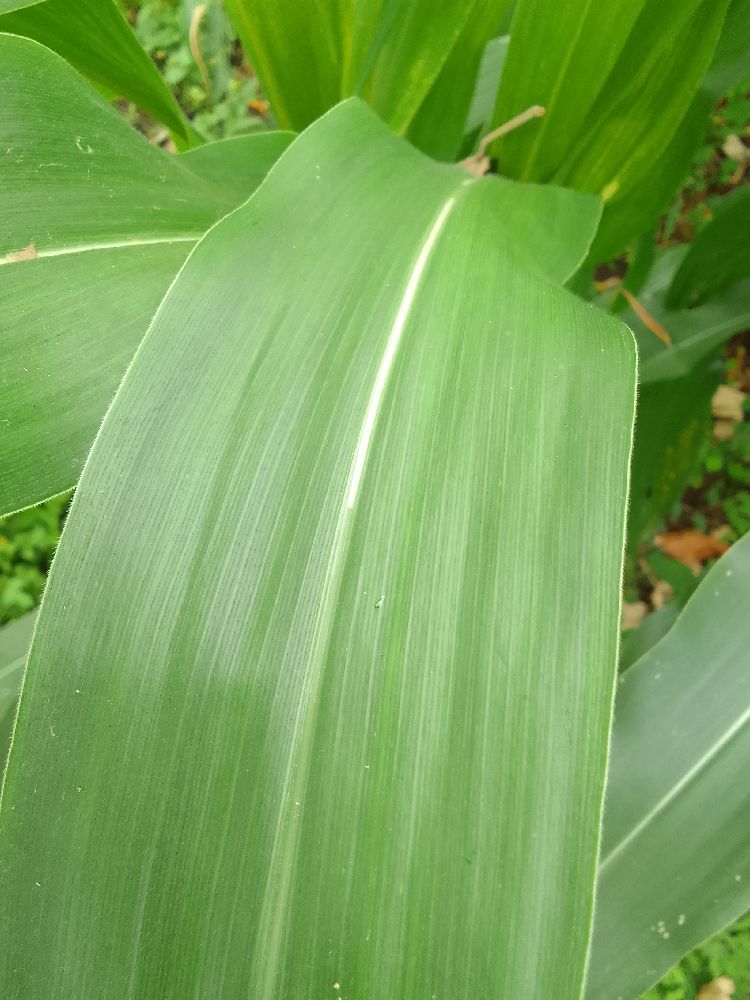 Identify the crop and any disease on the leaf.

maize, healthy
